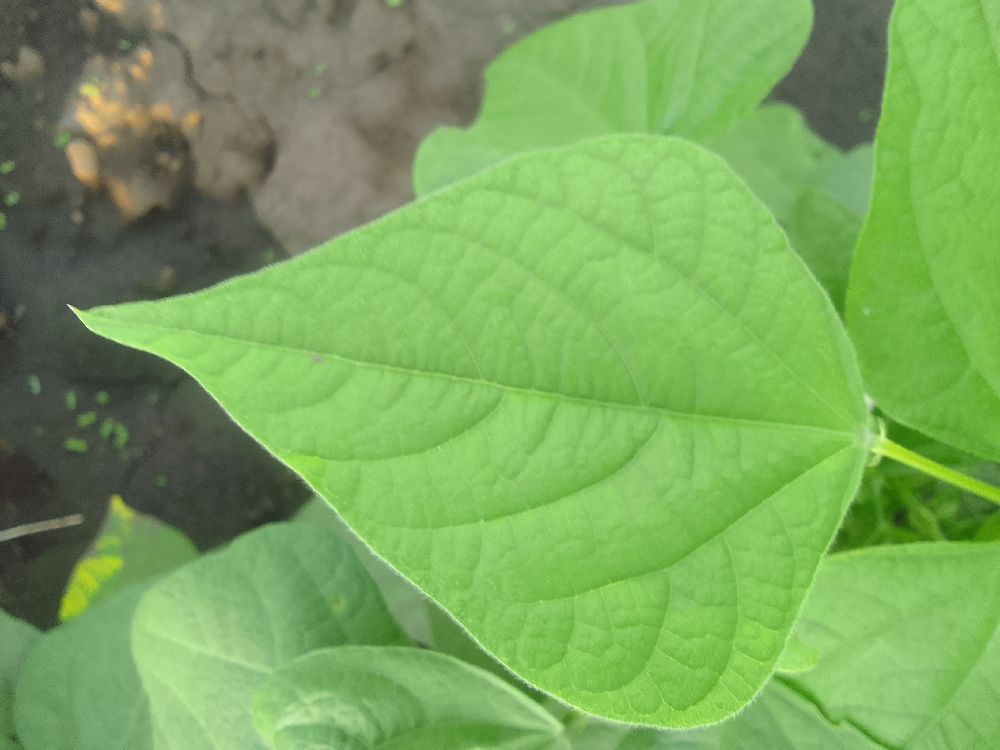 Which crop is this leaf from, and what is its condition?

common bean, healthy
